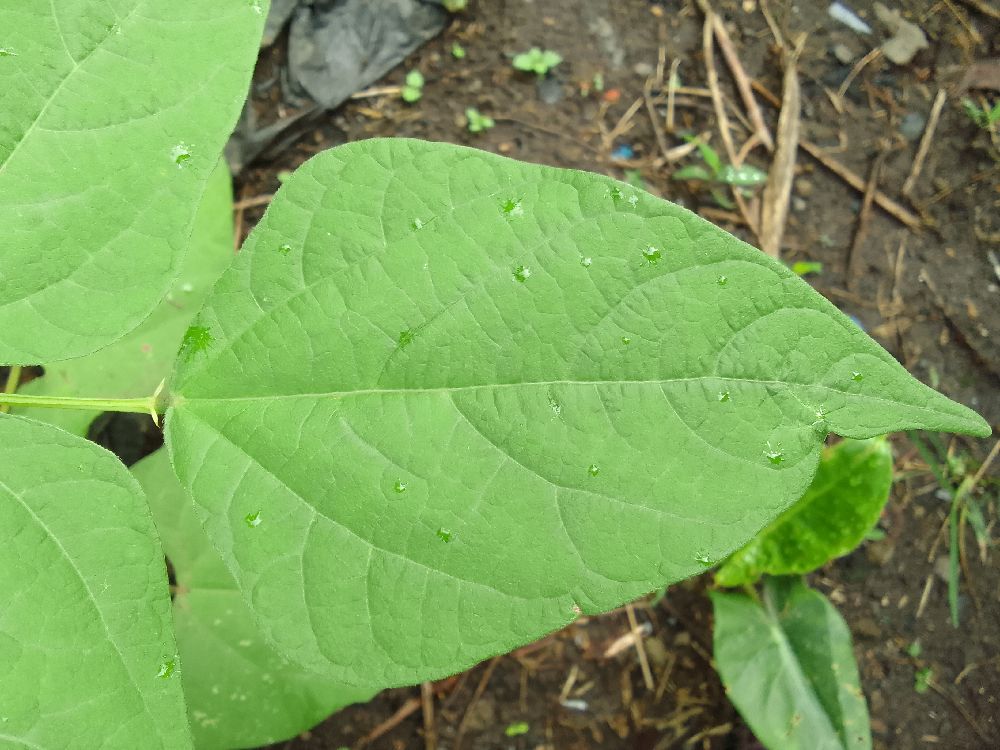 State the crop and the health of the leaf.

common bean, healthy
